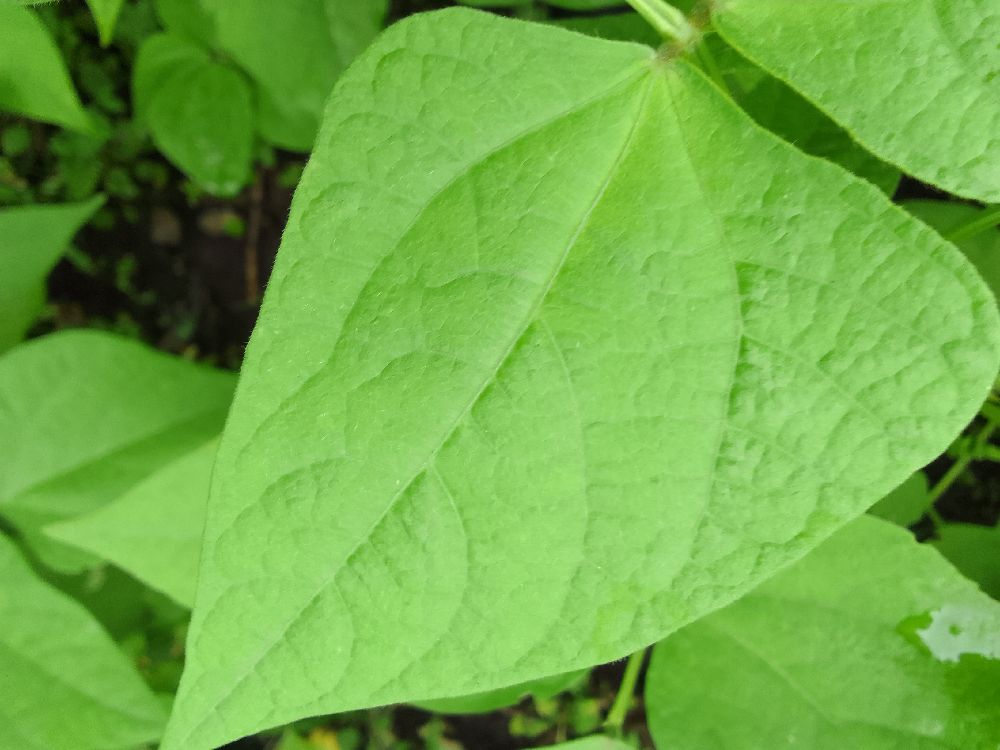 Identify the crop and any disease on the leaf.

common bean, healthy
